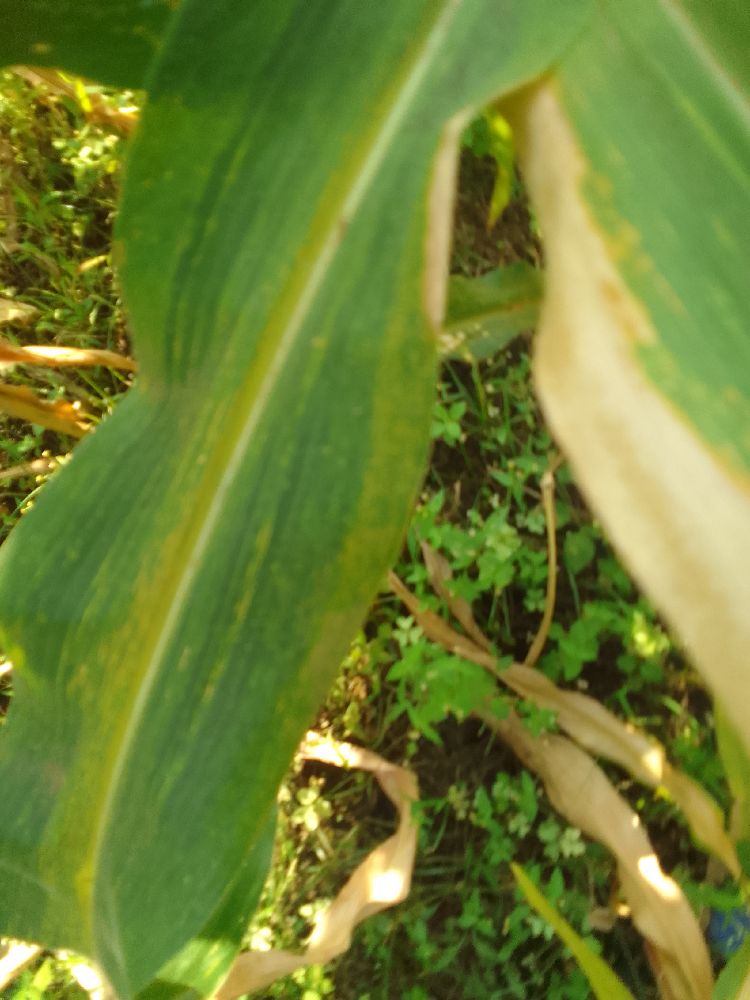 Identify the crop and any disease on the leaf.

maize, maize lethal necrosis
